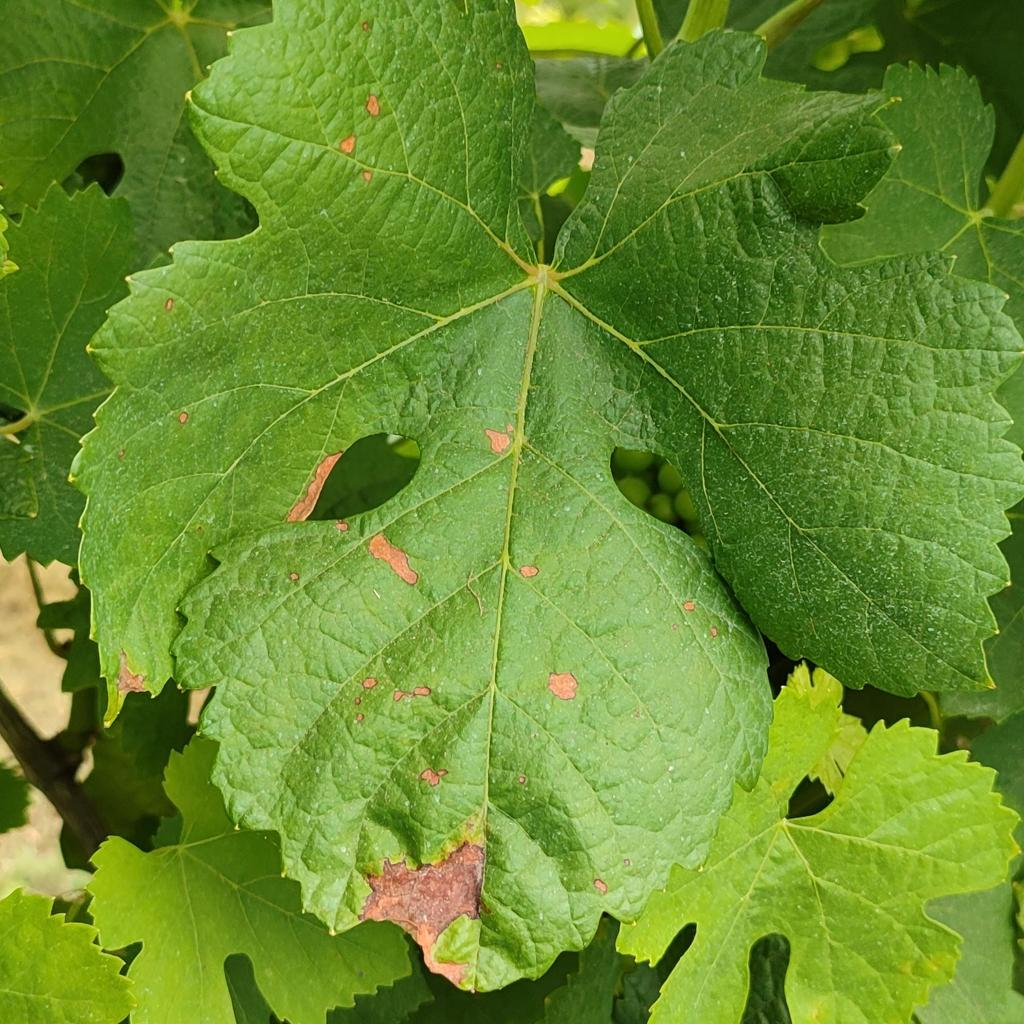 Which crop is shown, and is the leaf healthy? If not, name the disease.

grapevine, downy mildew
